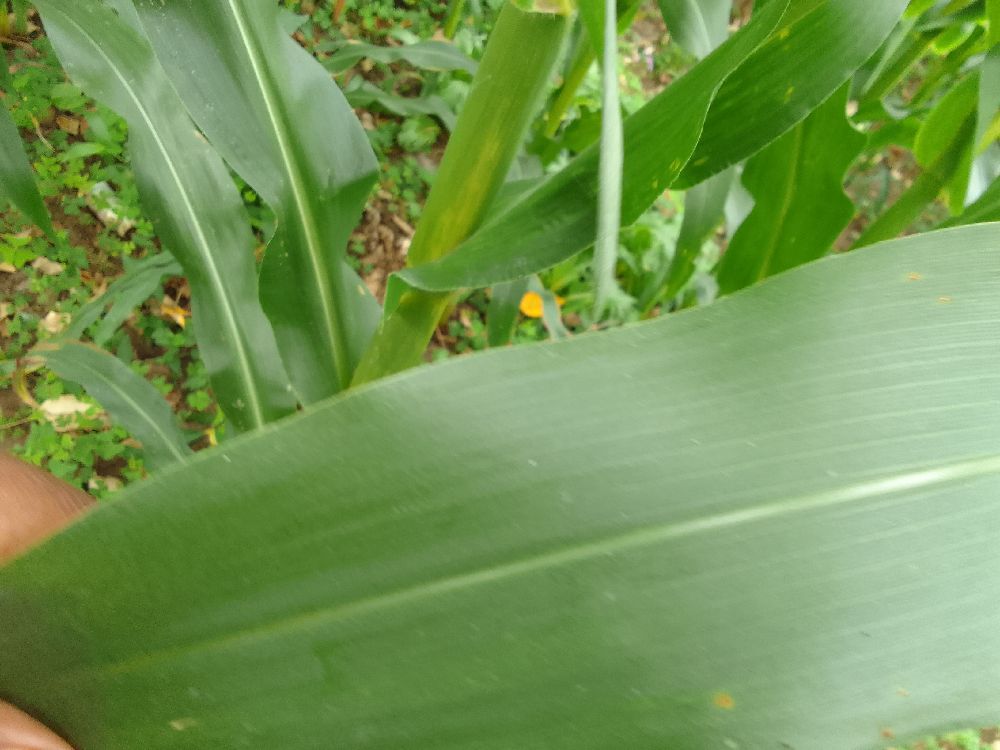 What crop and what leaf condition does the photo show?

maize, healthy
